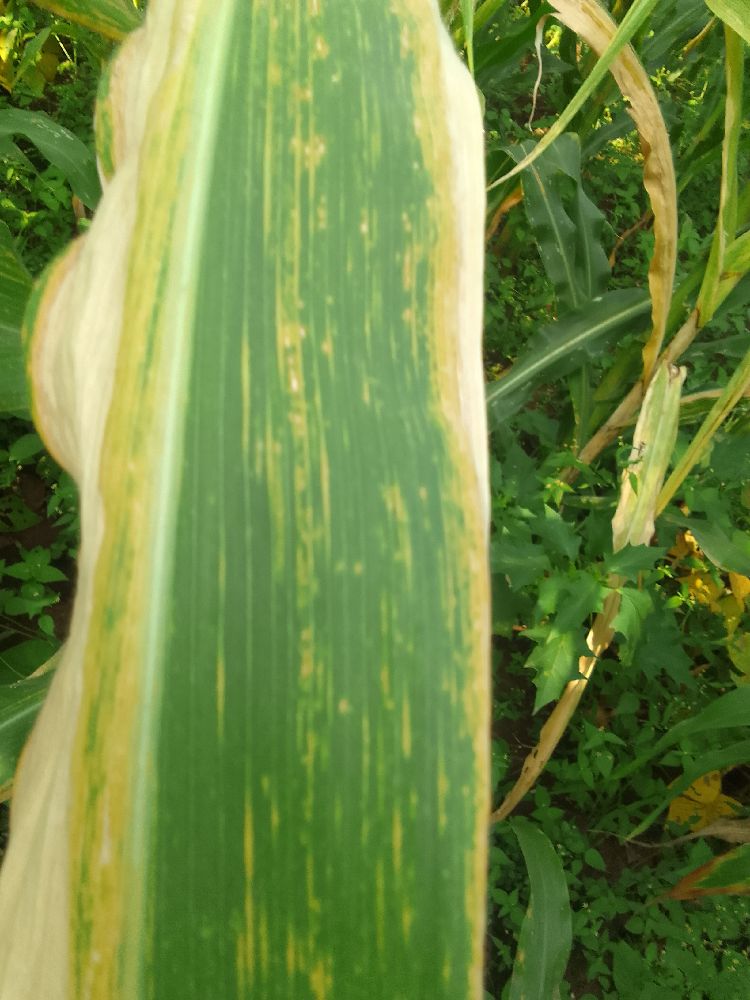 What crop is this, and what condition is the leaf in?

maize, maize lethal necrosis
